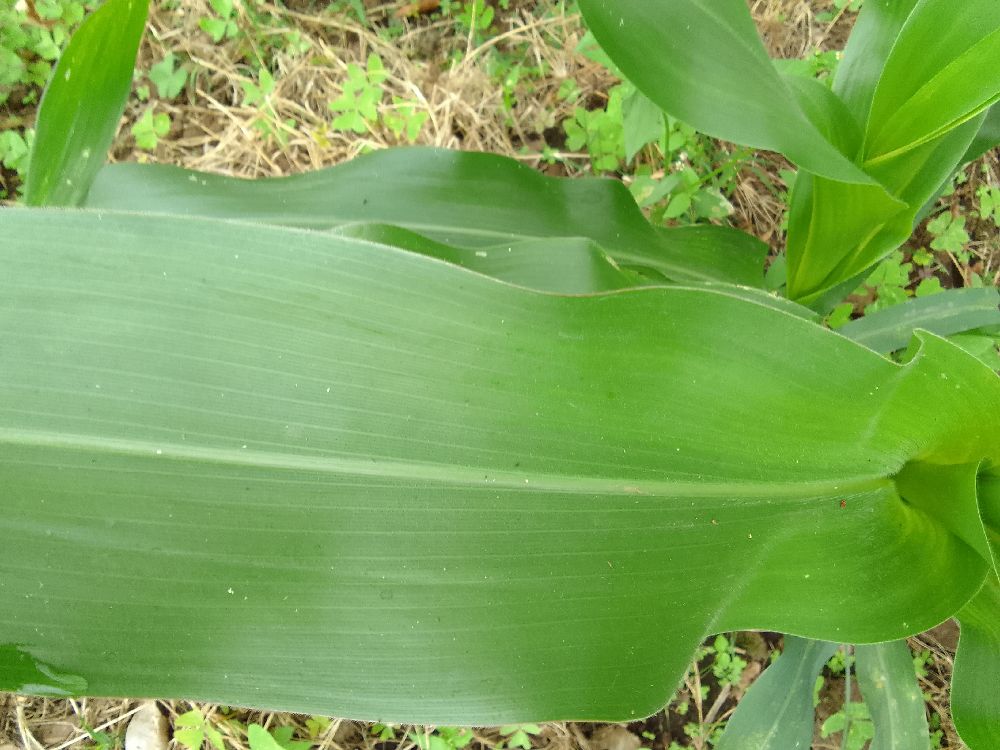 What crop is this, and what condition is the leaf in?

maize, healthy
